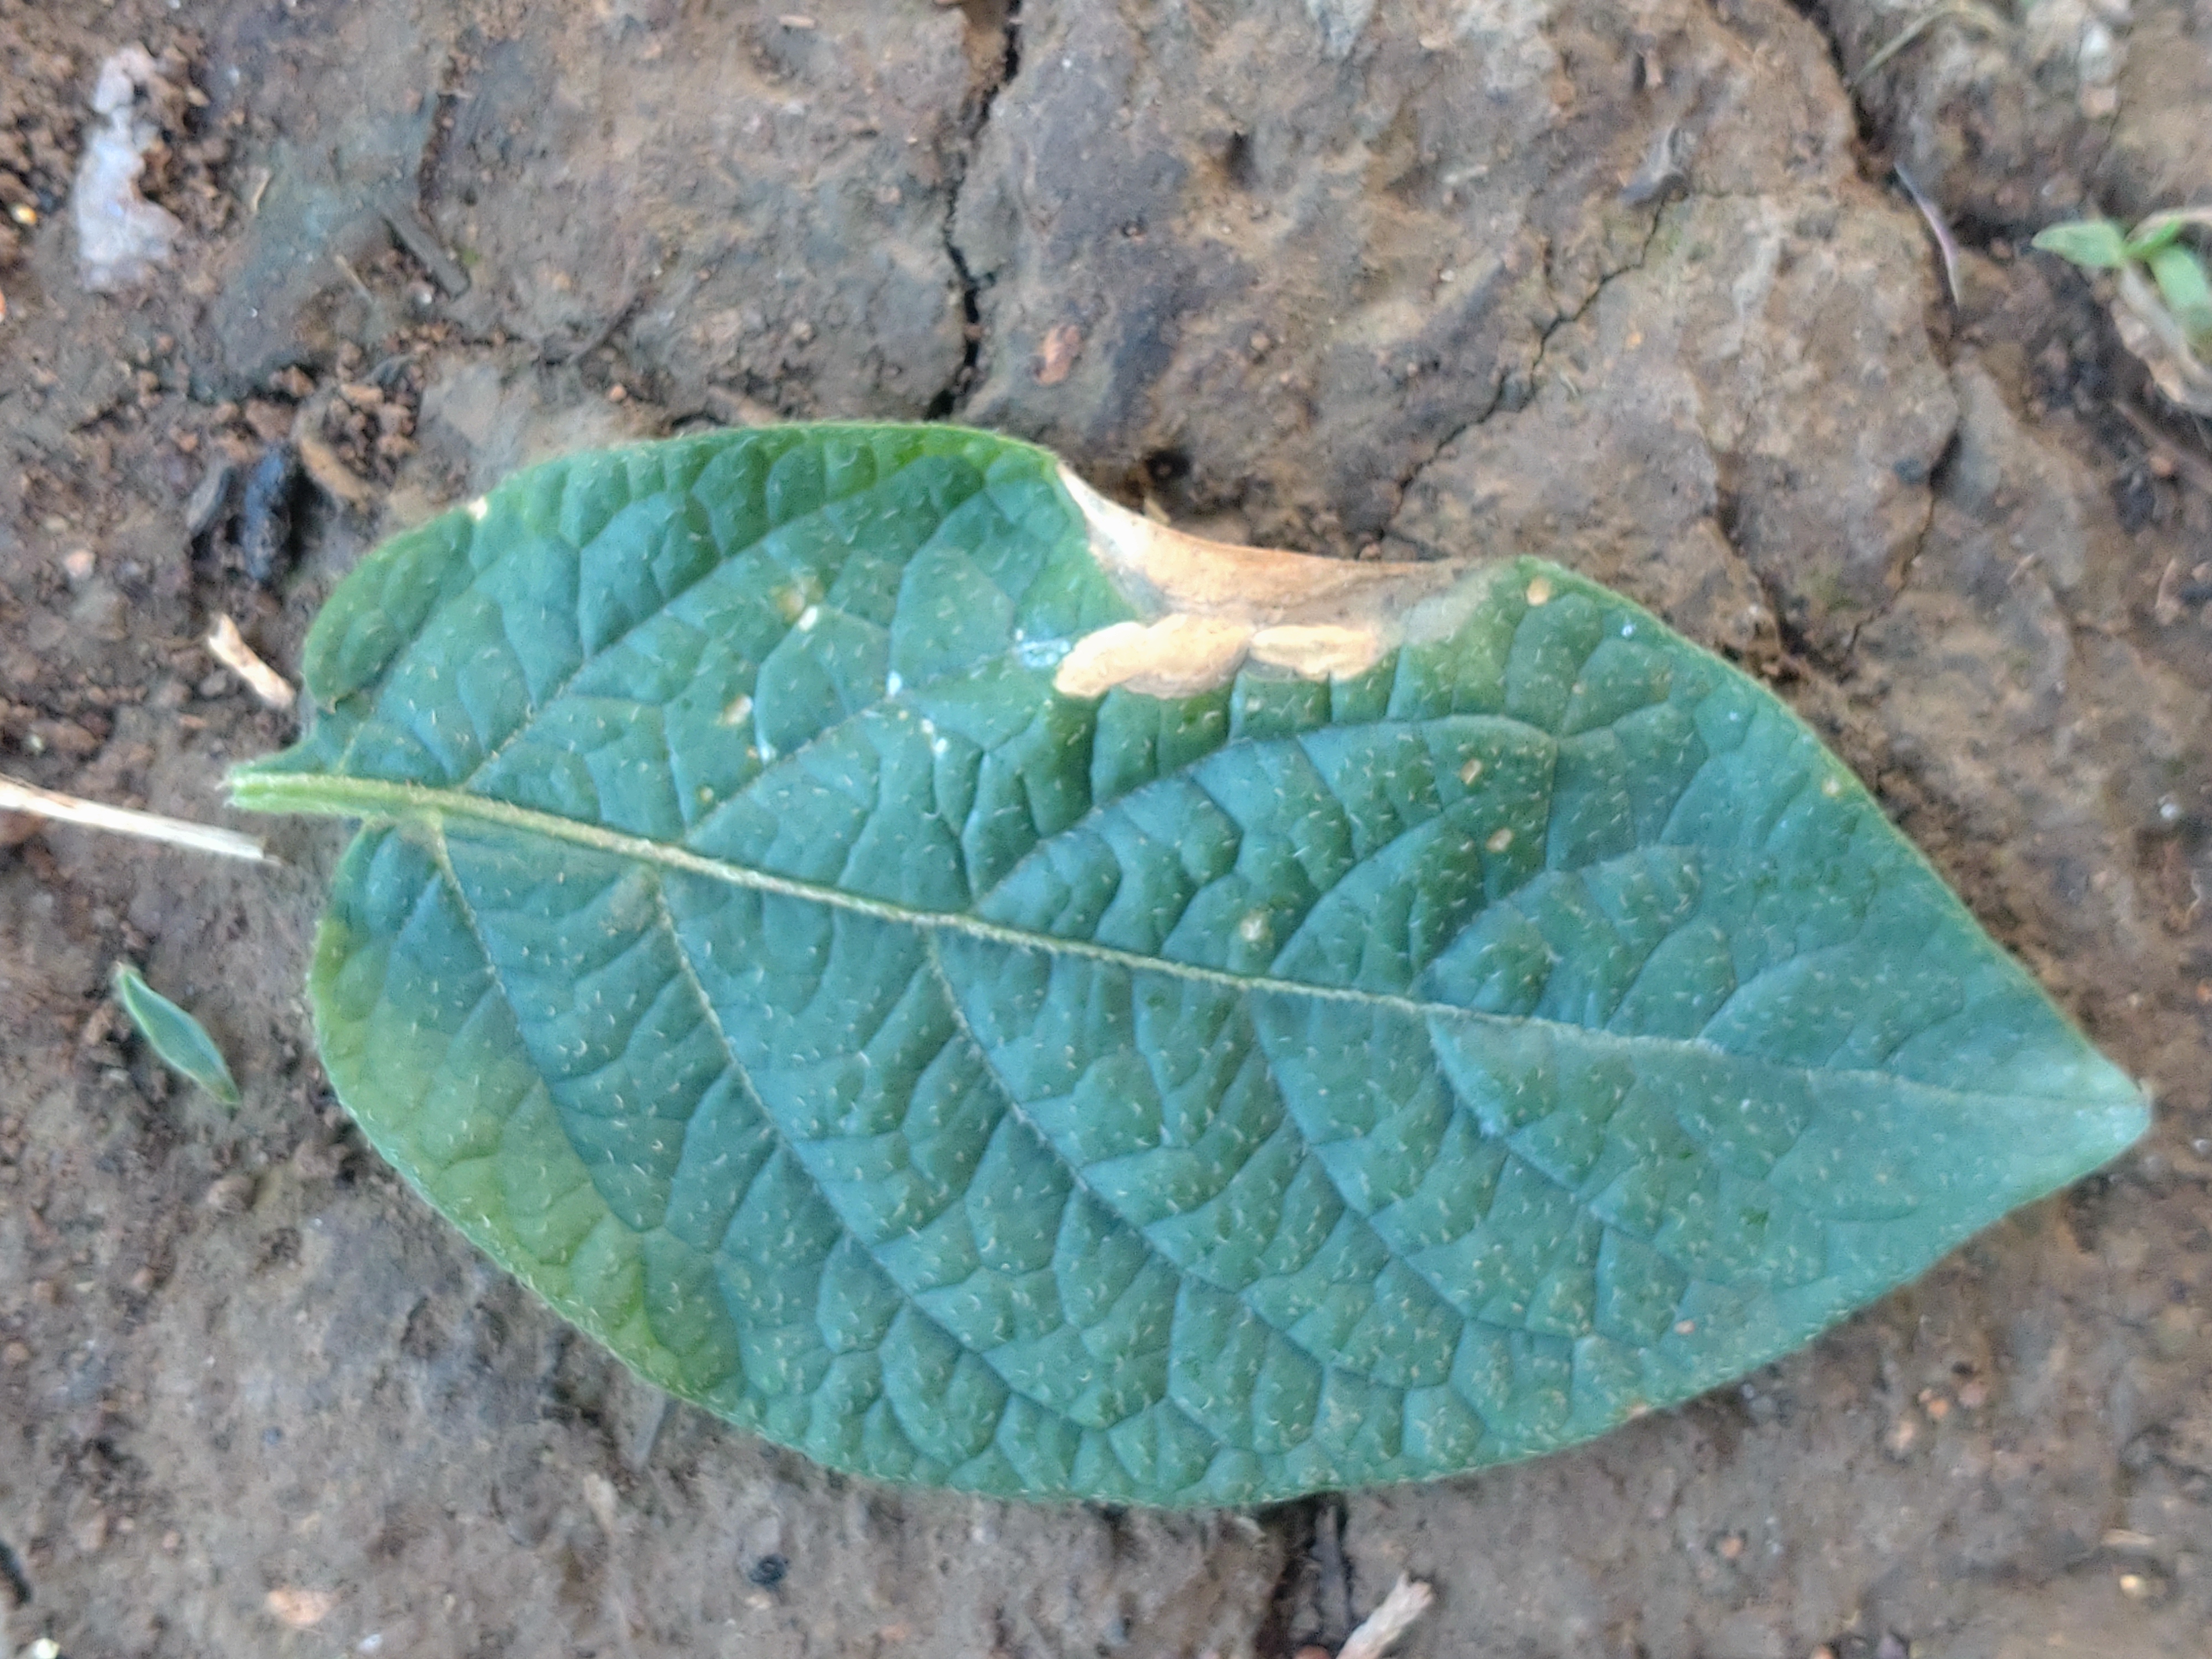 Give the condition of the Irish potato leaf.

early blight
